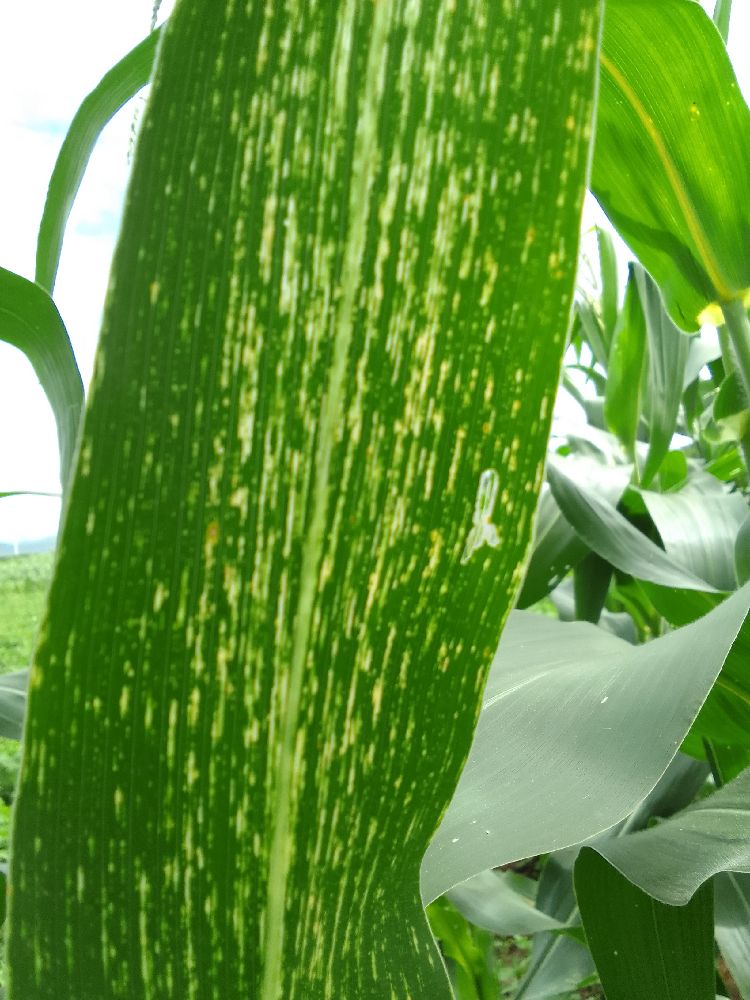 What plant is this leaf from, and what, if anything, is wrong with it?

maize, maize streak virus
